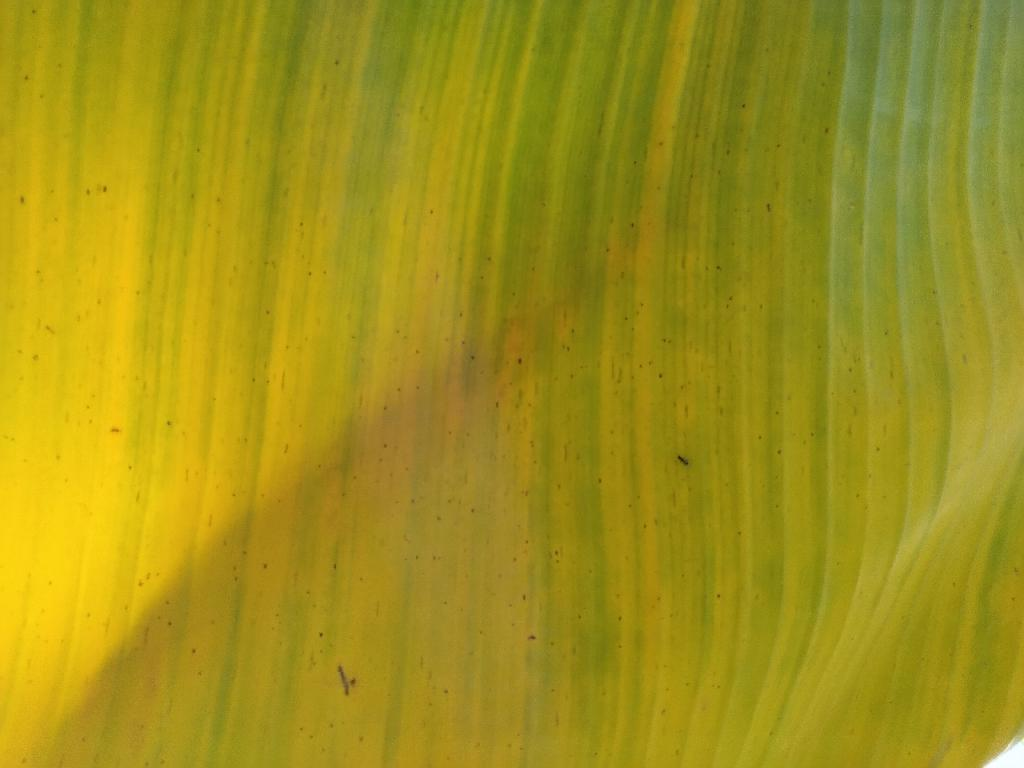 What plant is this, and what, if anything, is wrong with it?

banana, fusarium wilt race 1
